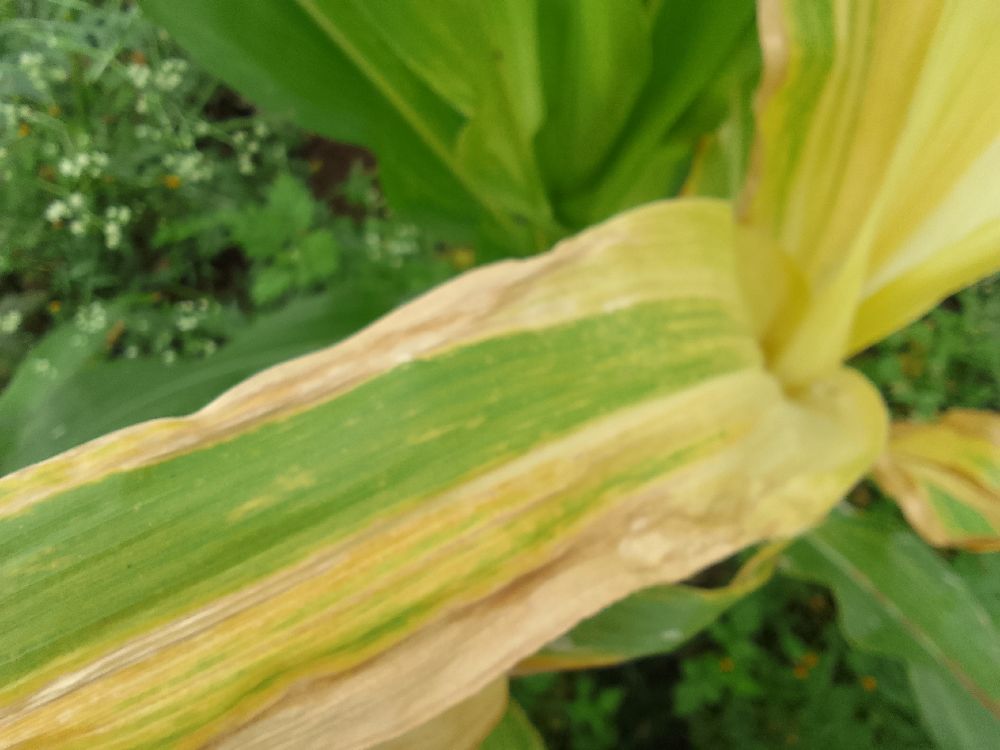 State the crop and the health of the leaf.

maize, maize lethal necrosis
